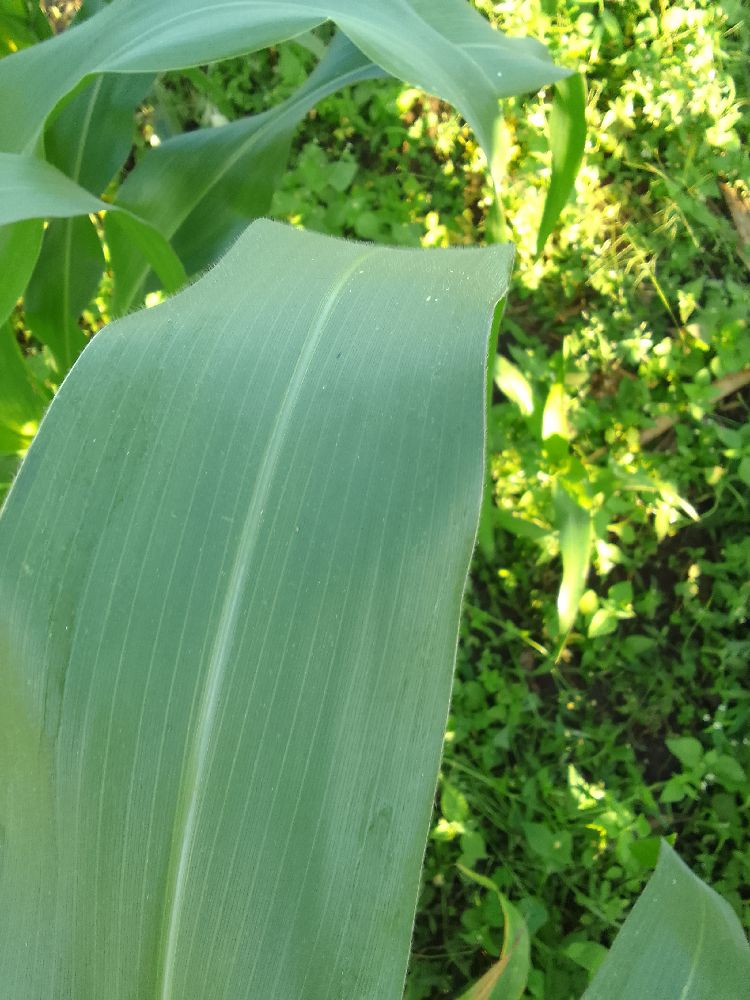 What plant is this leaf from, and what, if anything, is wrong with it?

maize, healthy
